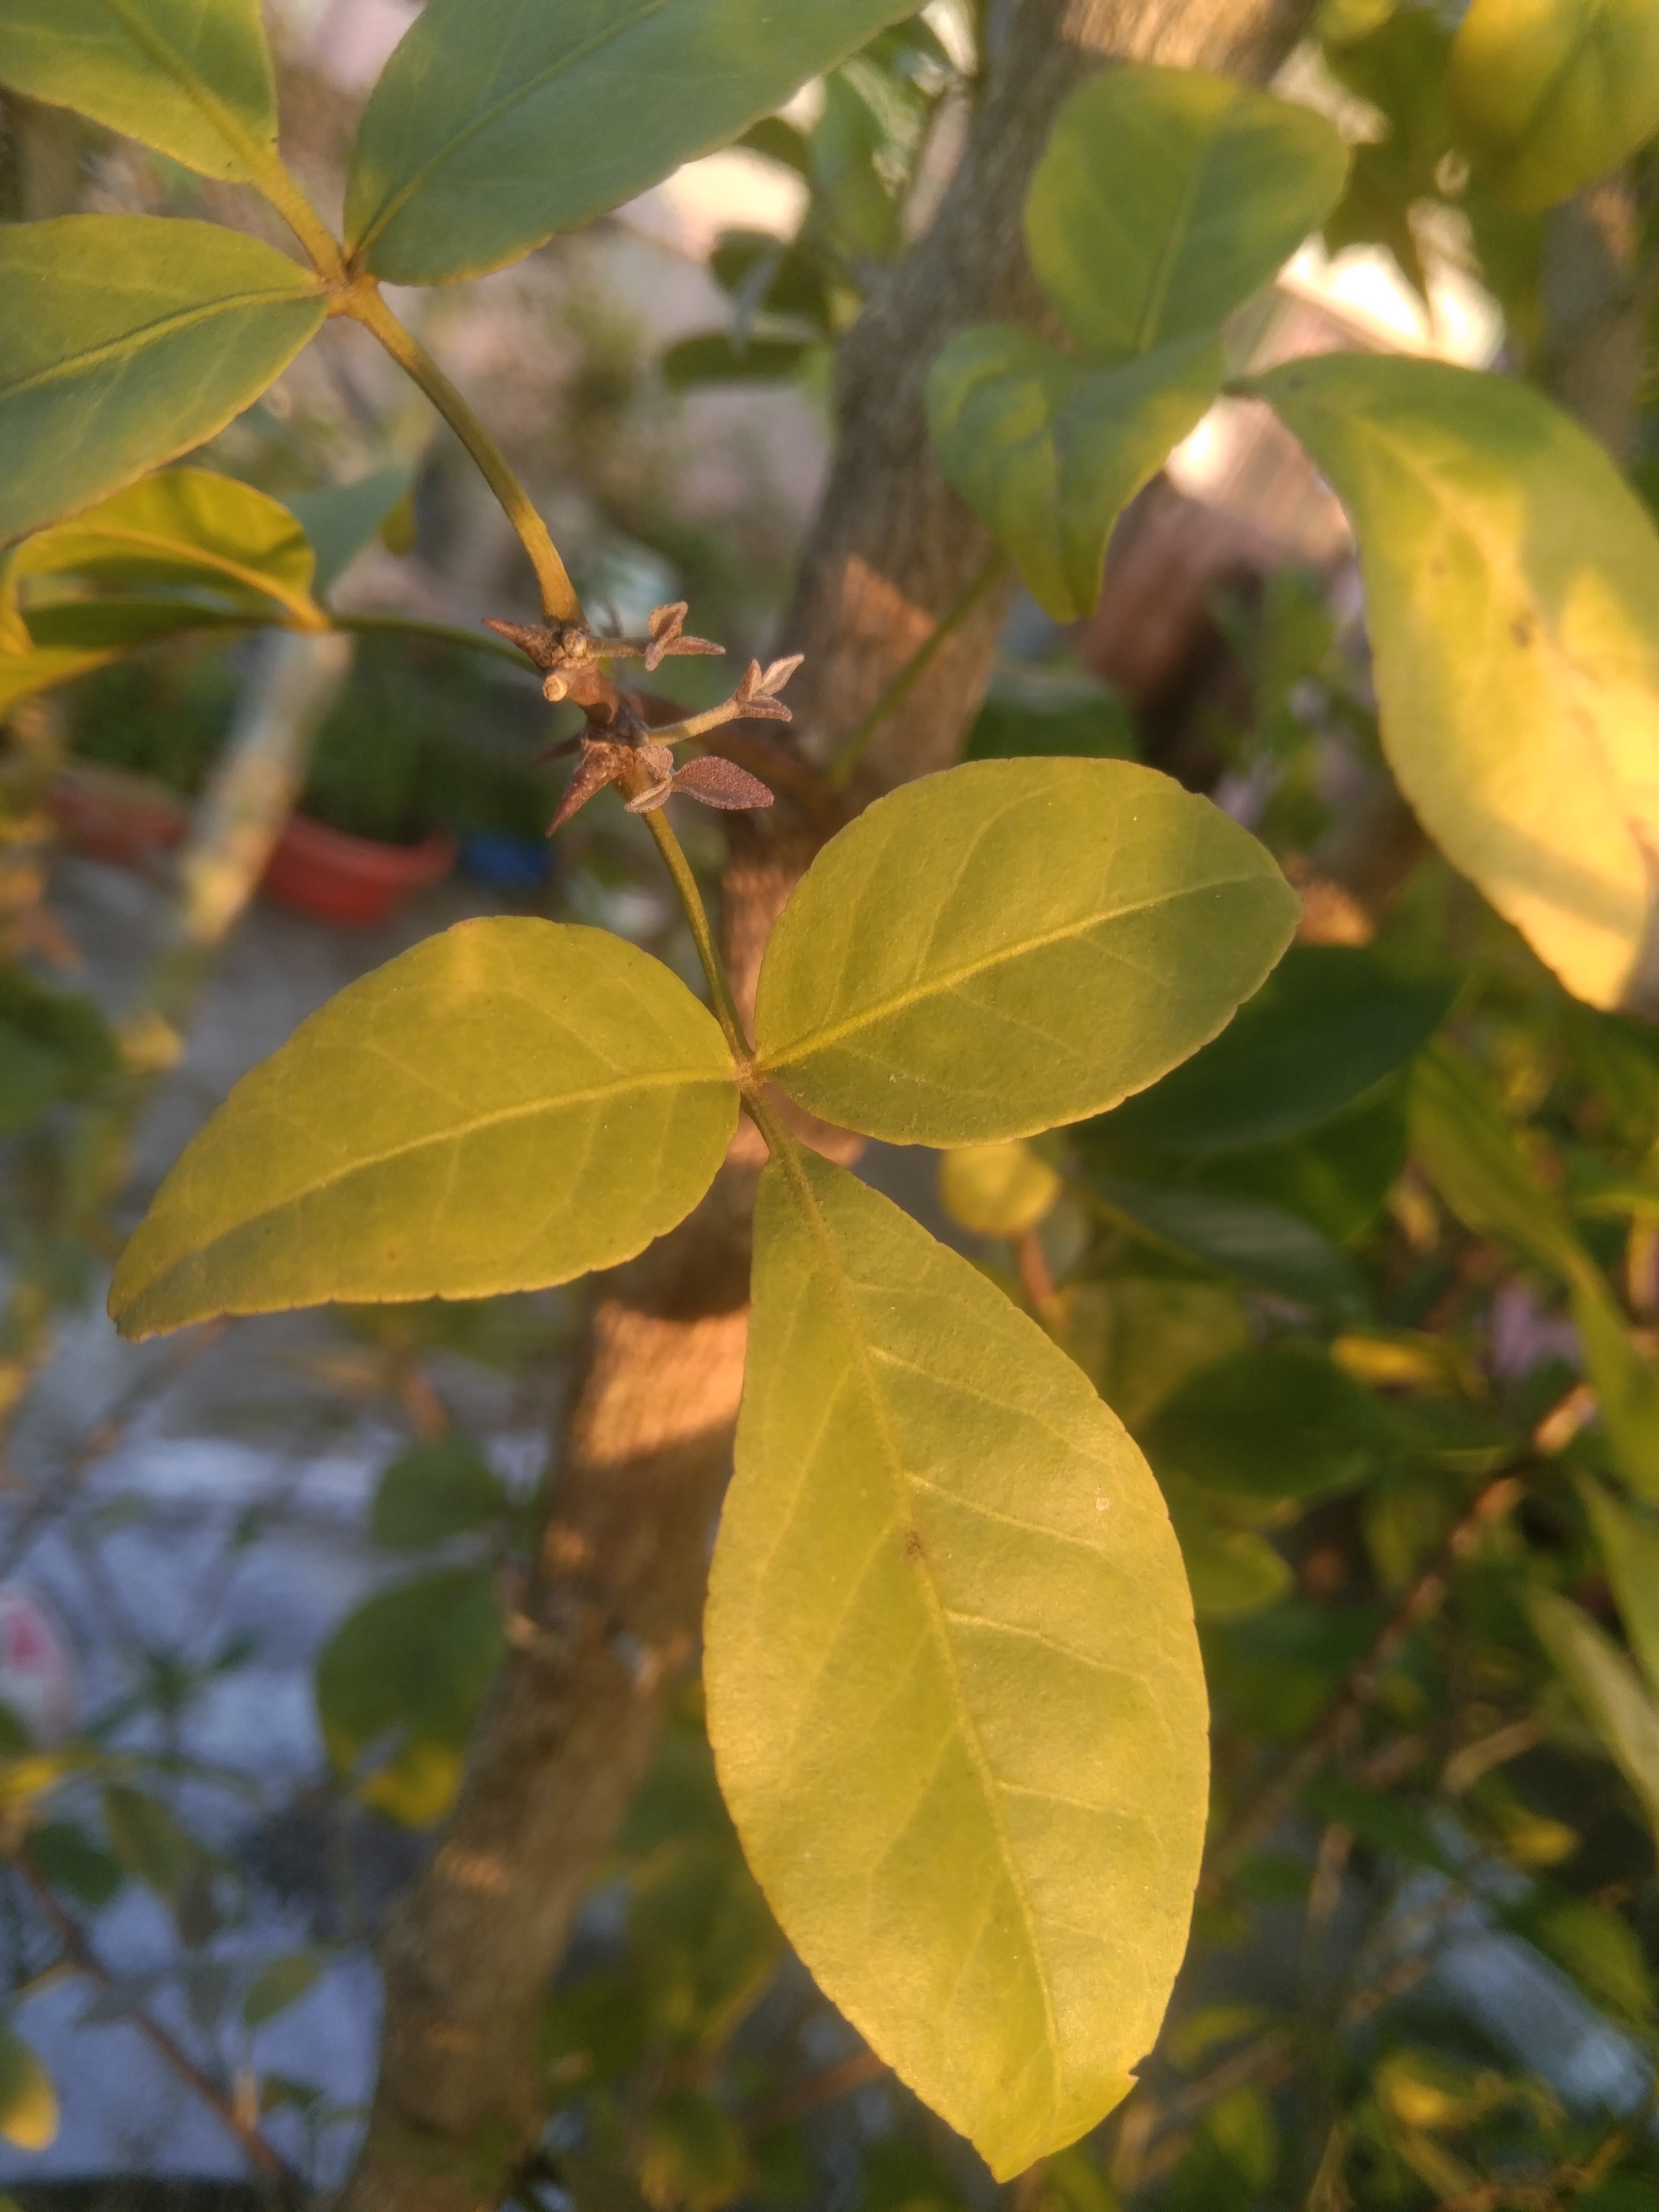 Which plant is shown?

wood apple
